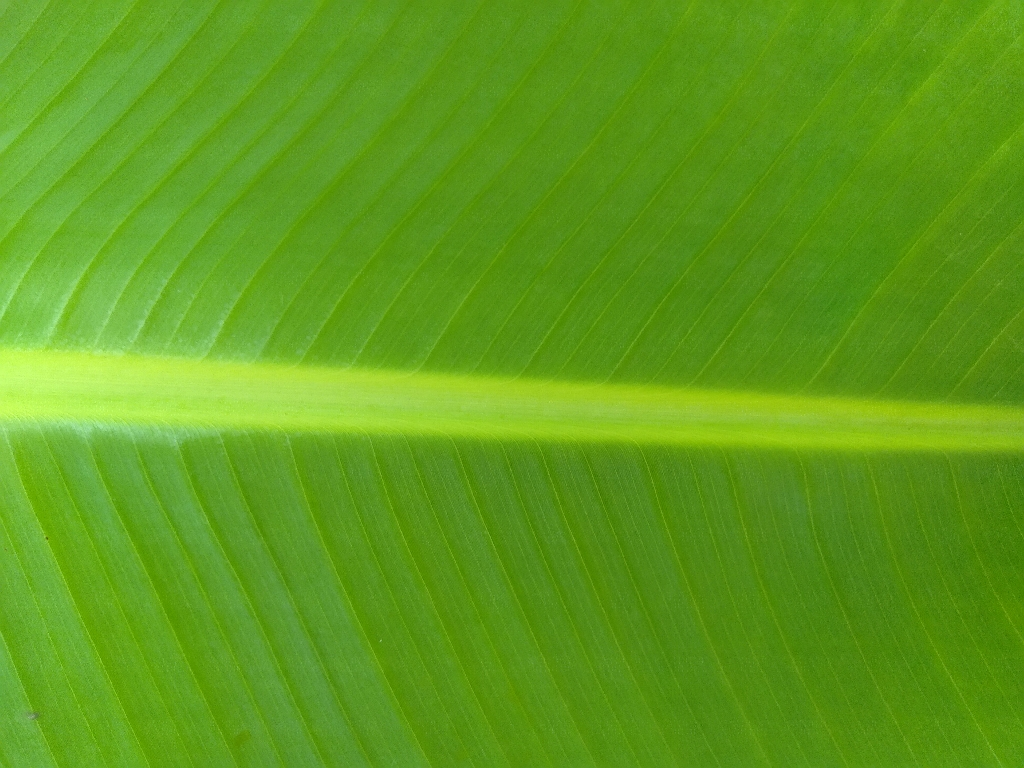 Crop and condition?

banana, healthy
